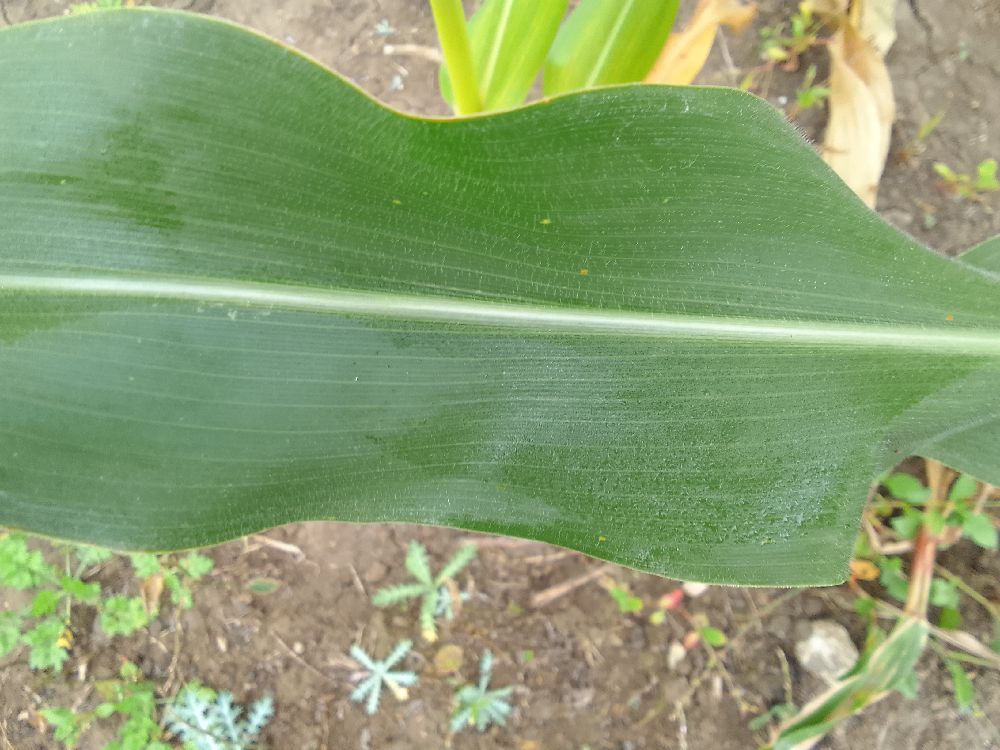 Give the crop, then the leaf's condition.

maize, healthy
